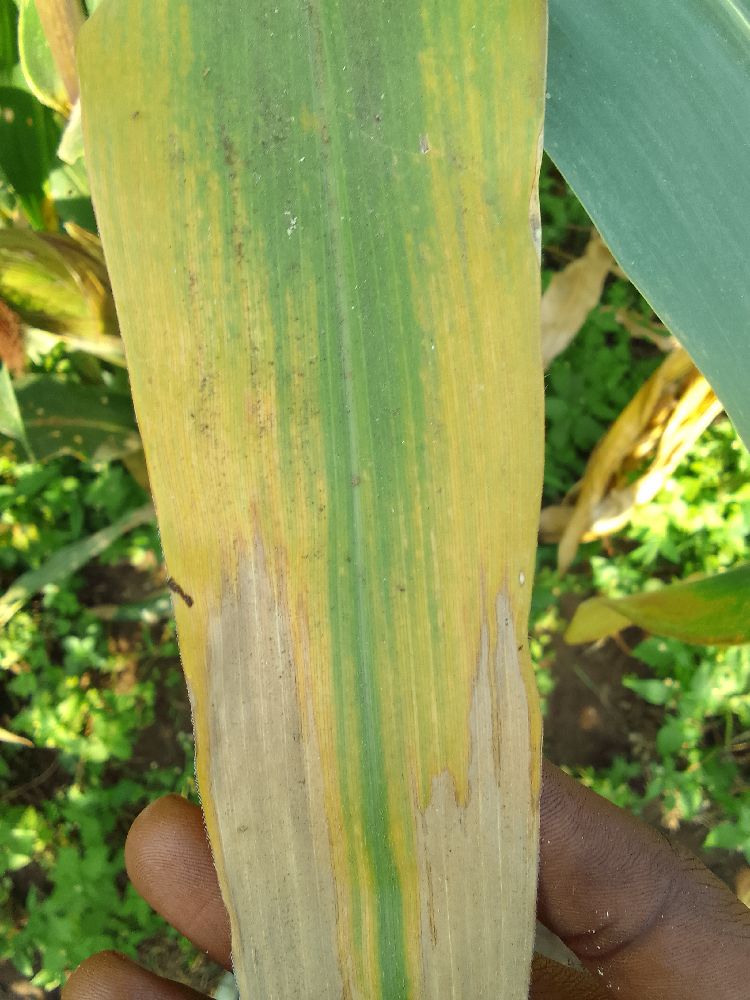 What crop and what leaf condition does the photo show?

maize, maize lethal necrosis
